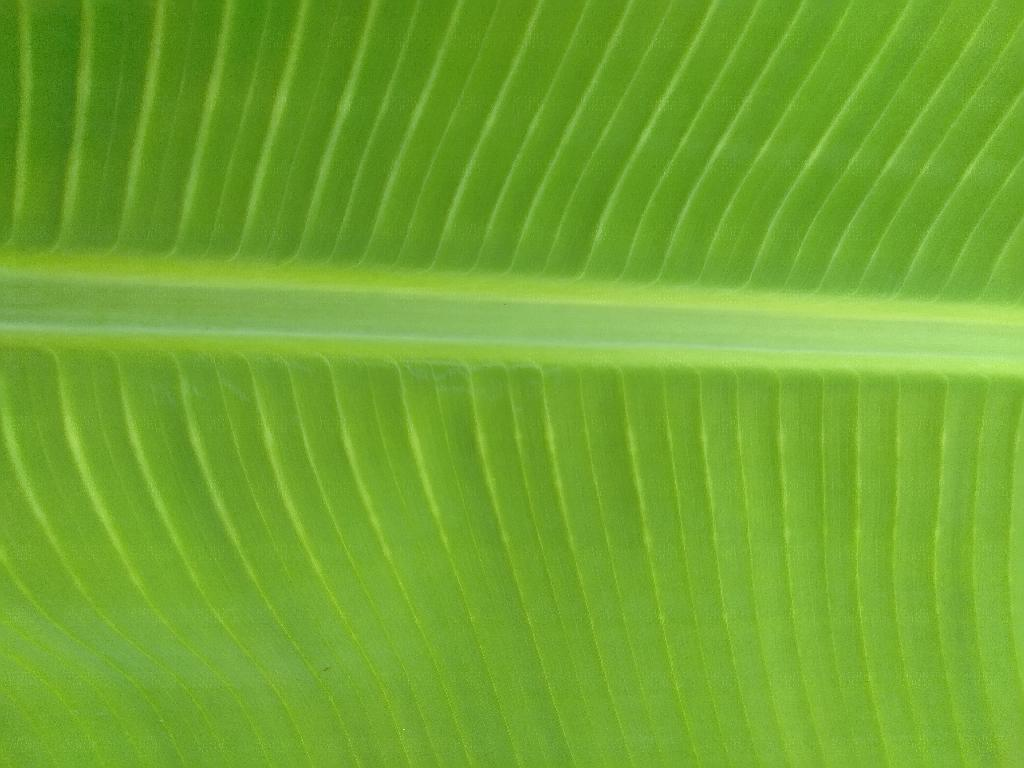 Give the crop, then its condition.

banana, healthy
